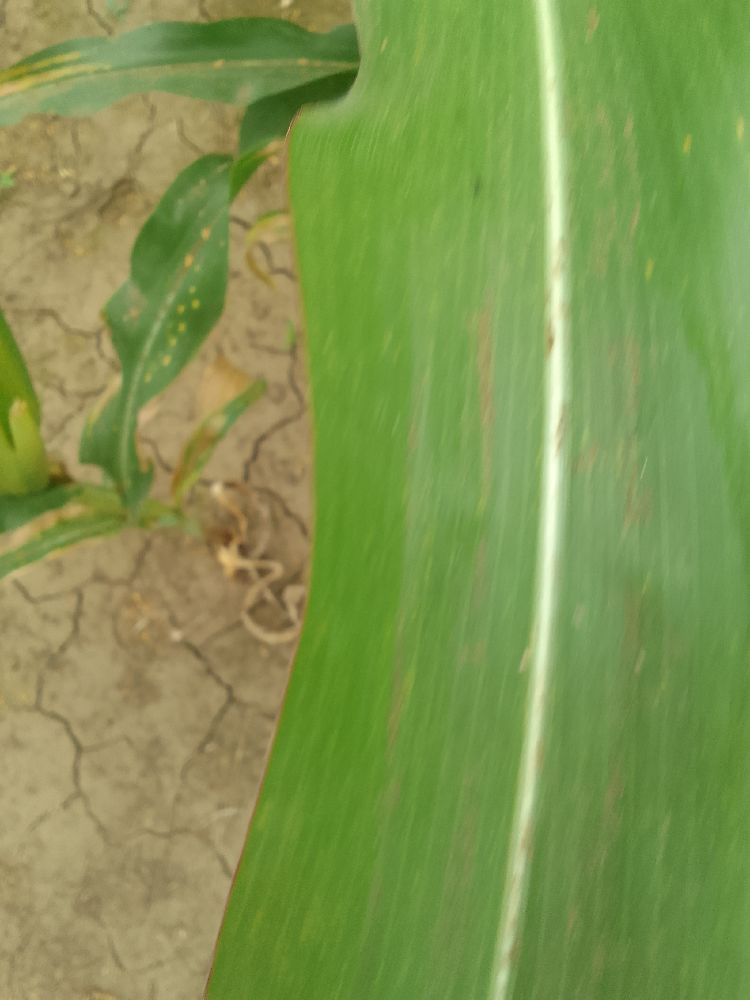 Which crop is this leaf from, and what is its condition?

maize, healthy
